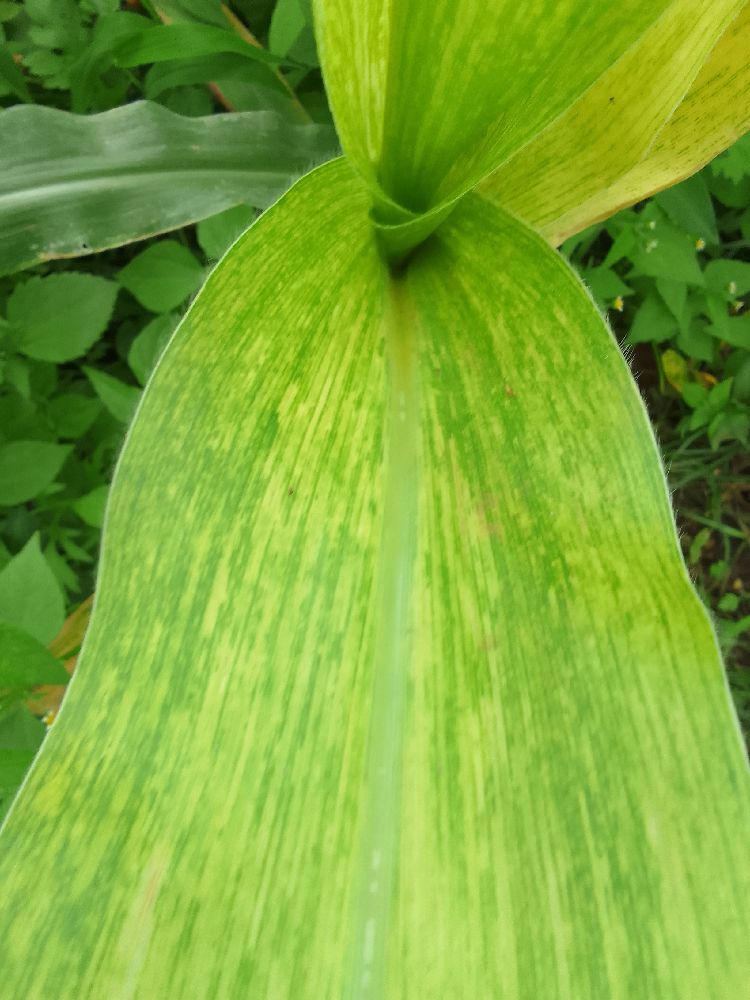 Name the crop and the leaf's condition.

maize, maize lethal necrosis
